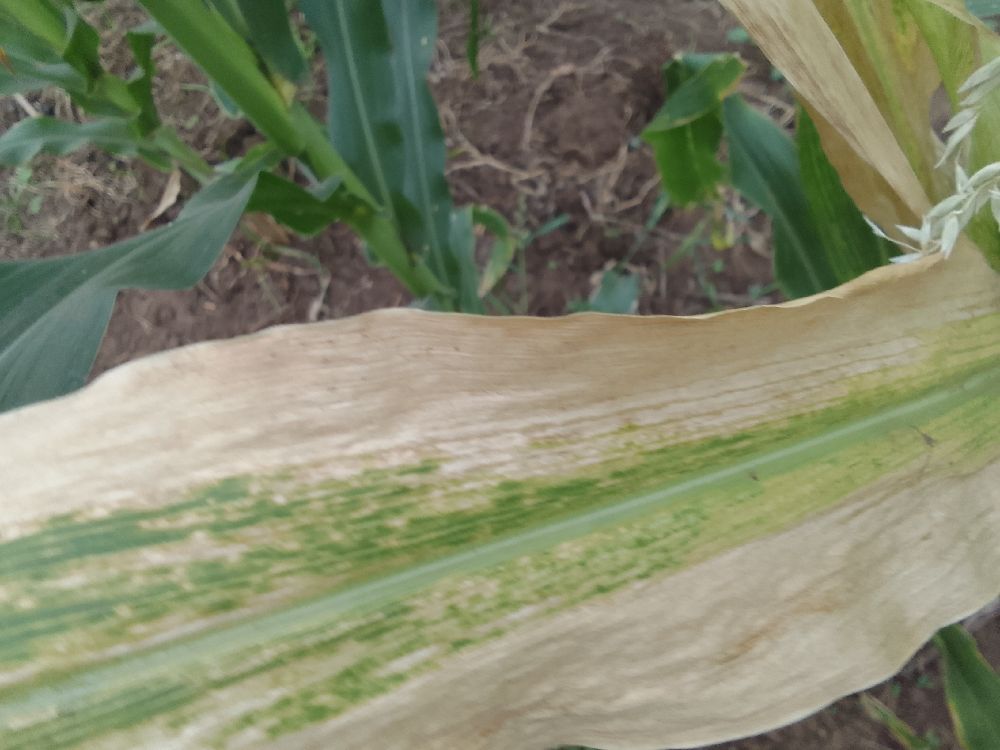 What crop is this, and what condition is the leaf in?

maize, maize lethal necrosis
